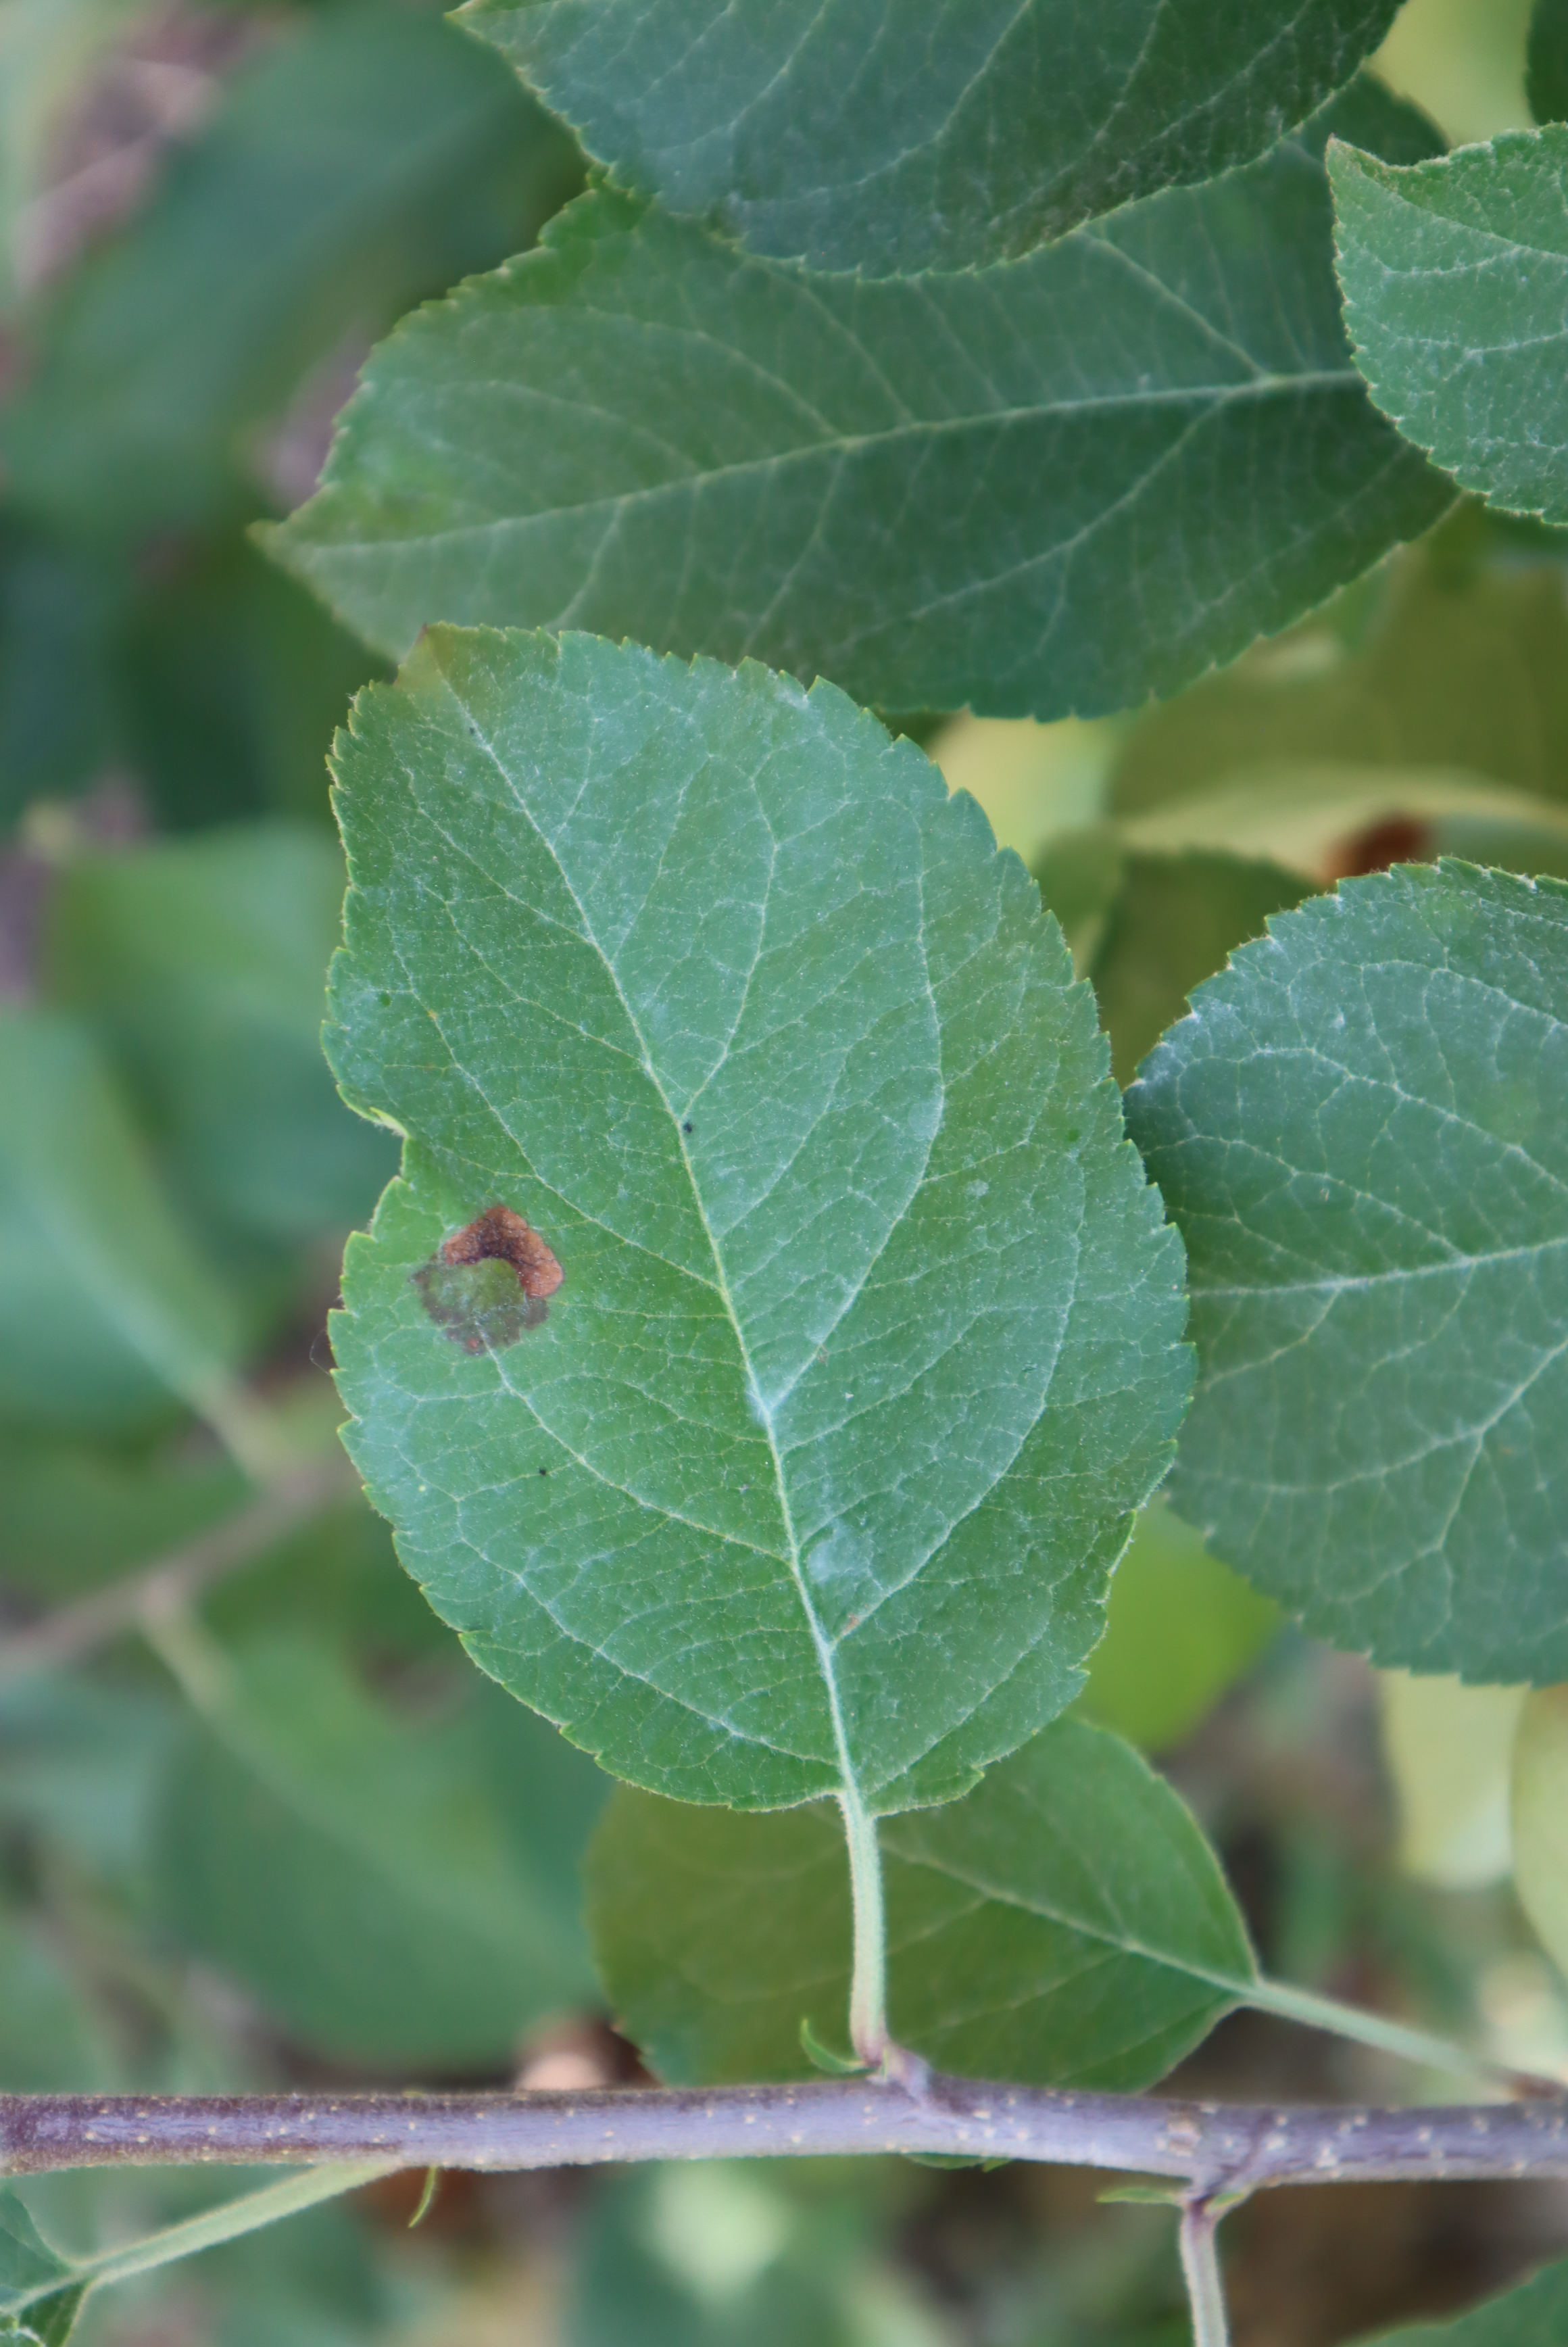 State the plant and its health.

apple, alternaria, scab
